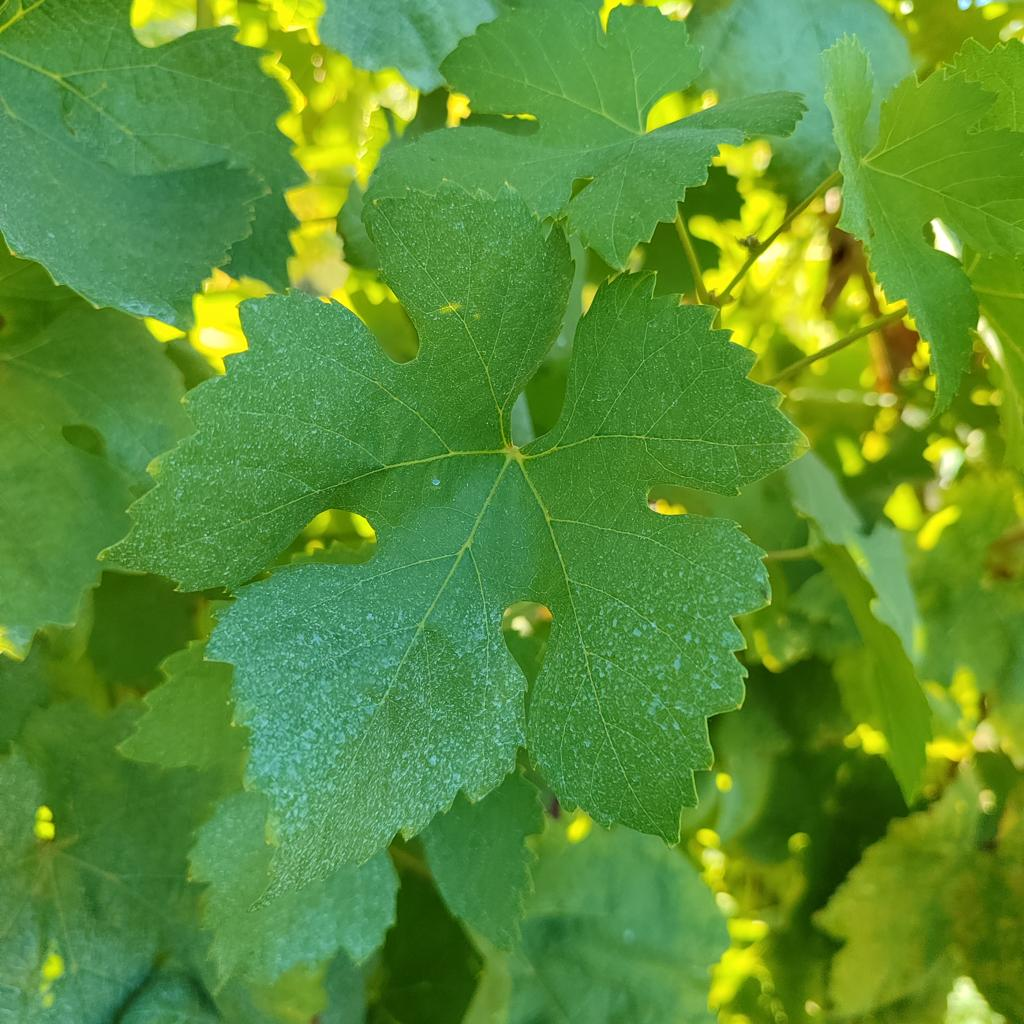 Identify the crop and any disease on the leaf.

grapevine, healthy
